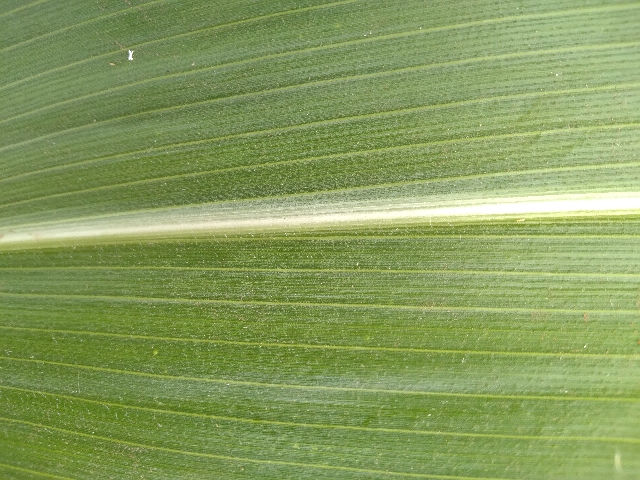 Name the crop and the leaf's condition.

maize, healthy
